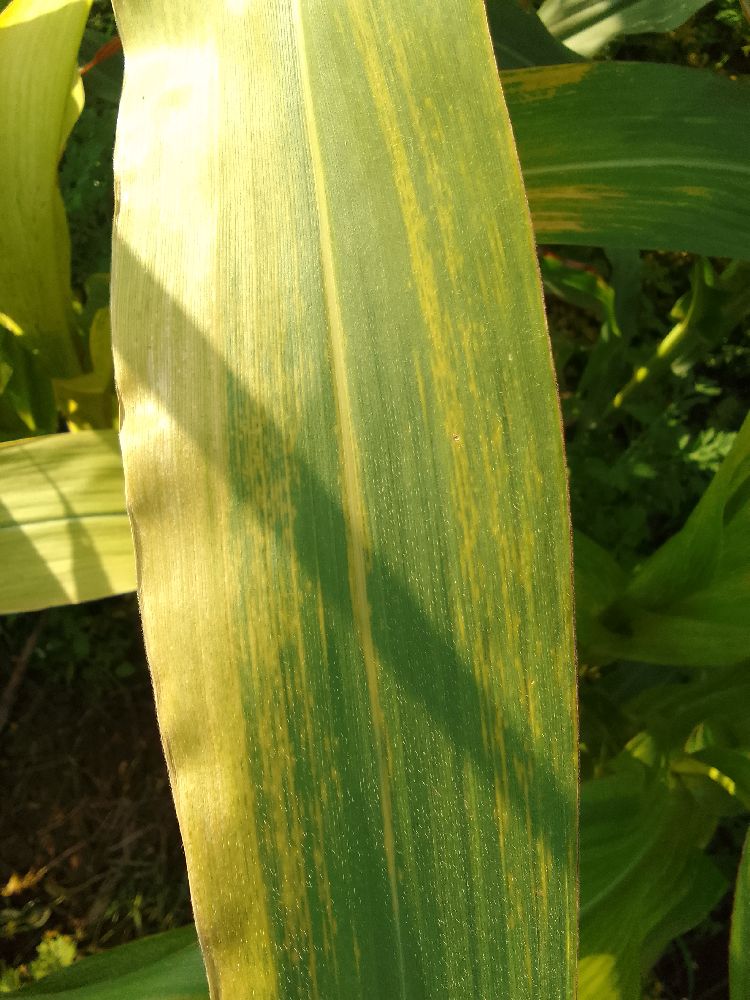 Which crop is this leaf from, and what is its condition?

maize, maize lethal necrosis
